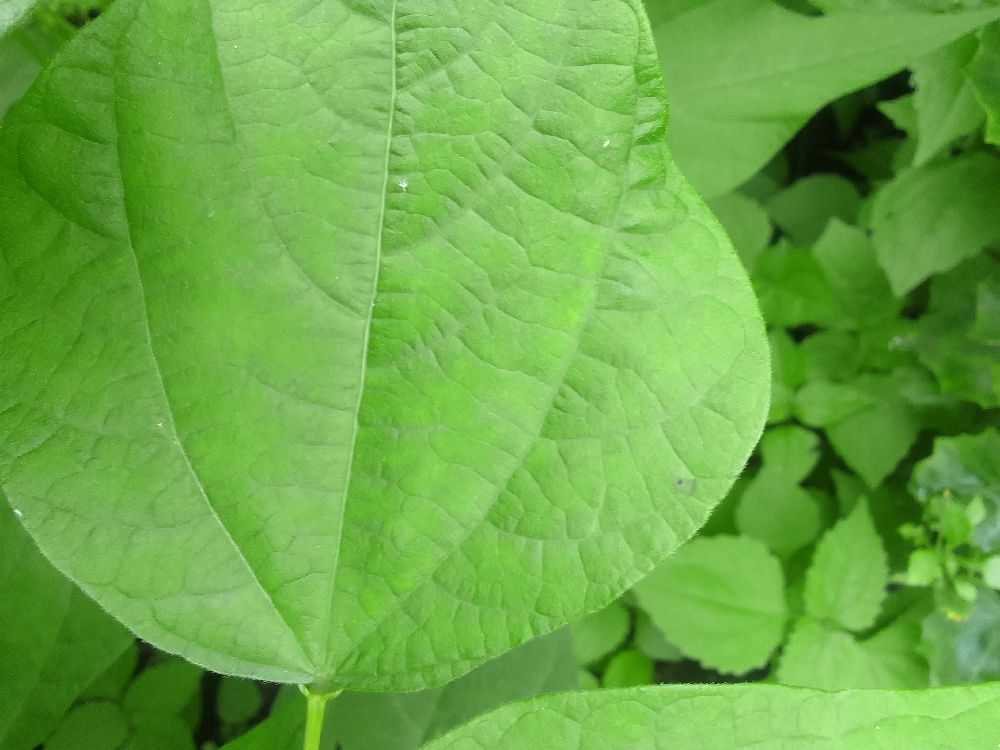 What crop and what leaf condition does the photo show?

common bean, healthy
